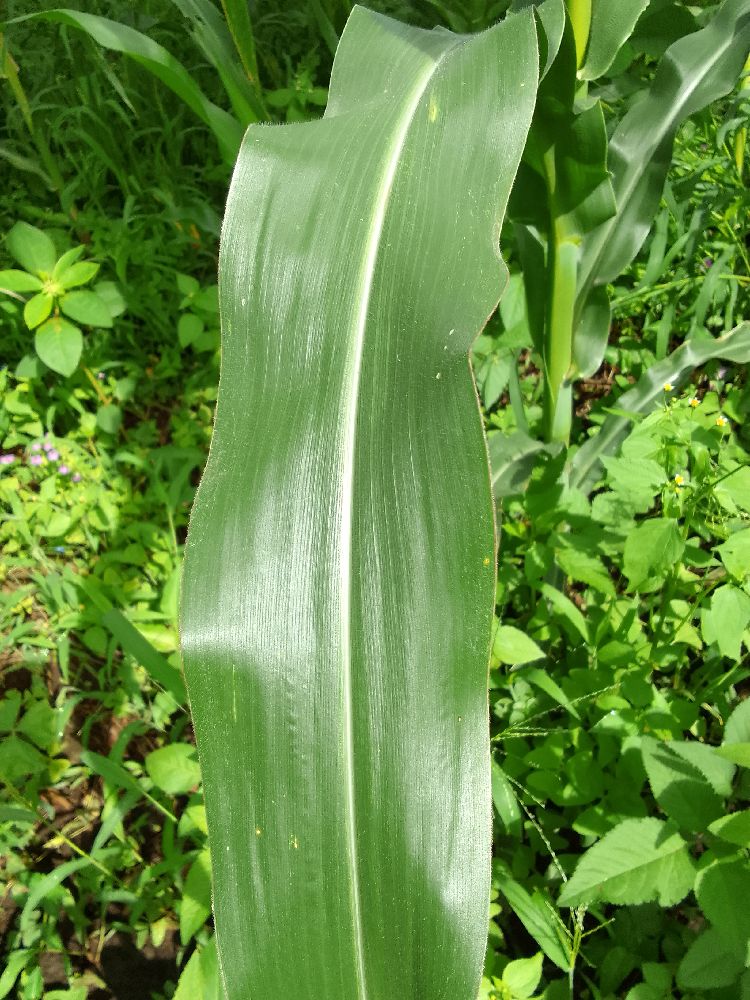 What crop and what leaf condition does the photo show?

maize, healthy
